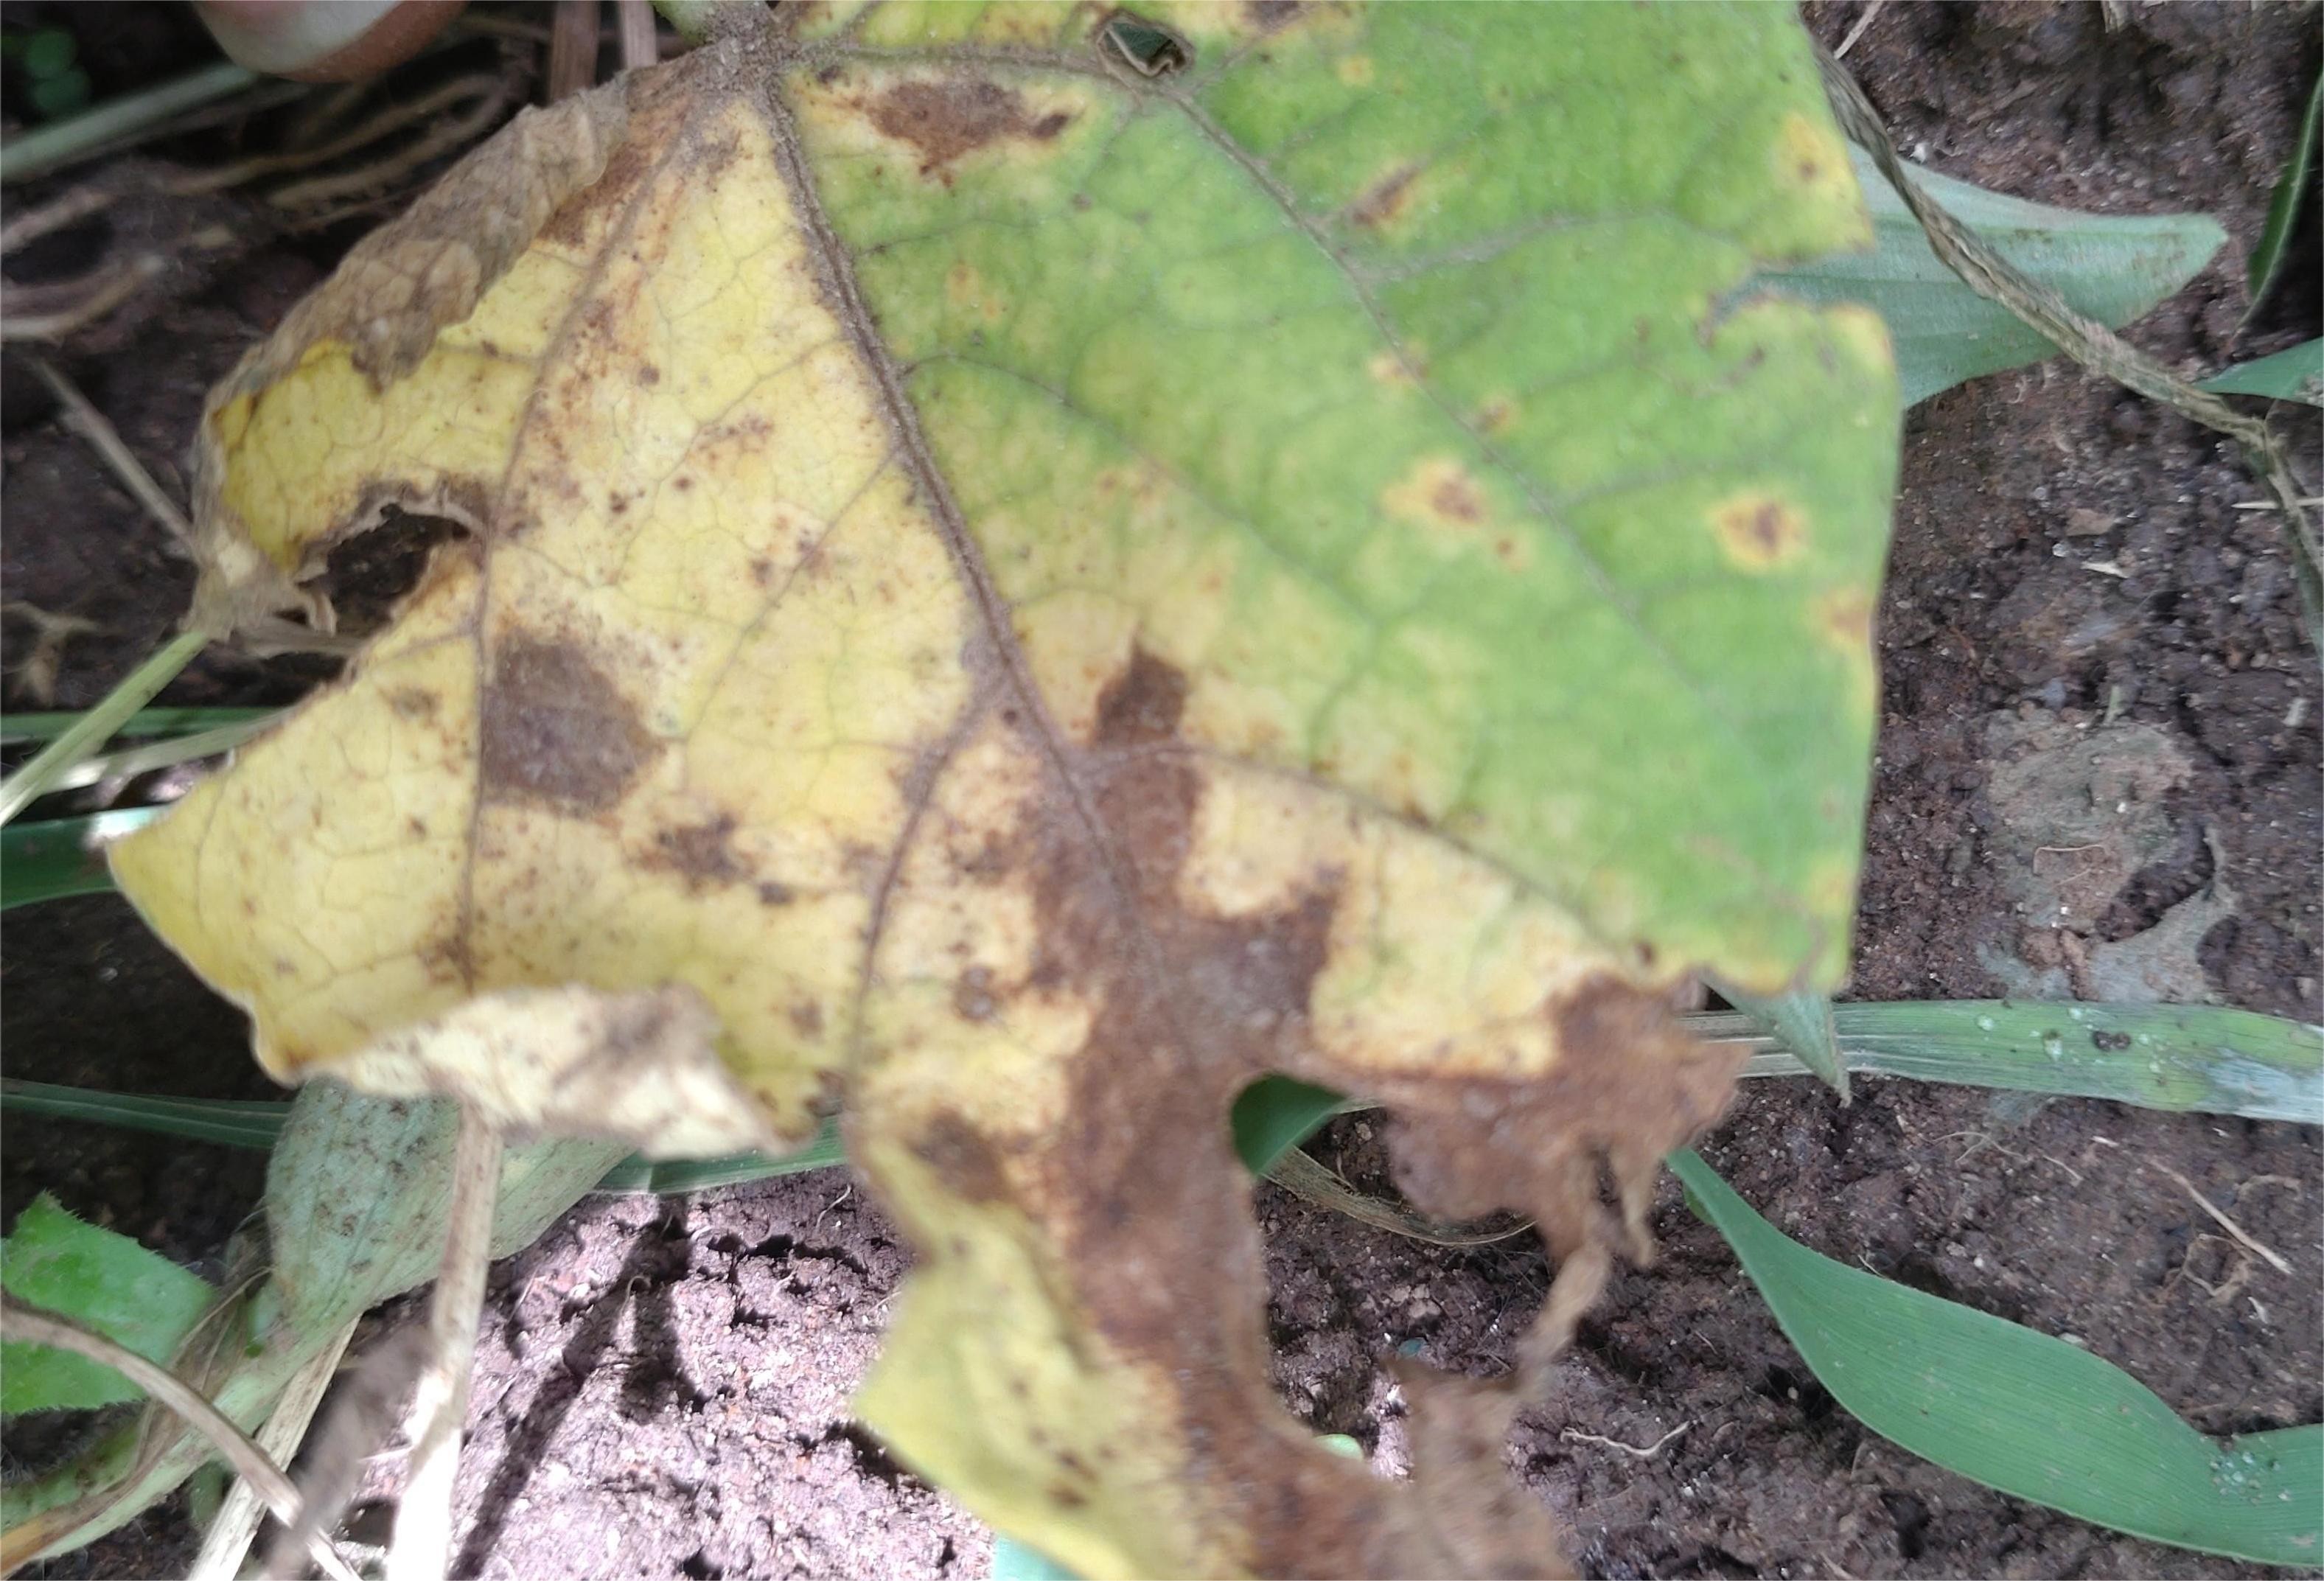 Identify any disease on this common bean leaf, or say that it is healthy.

anthracnose
